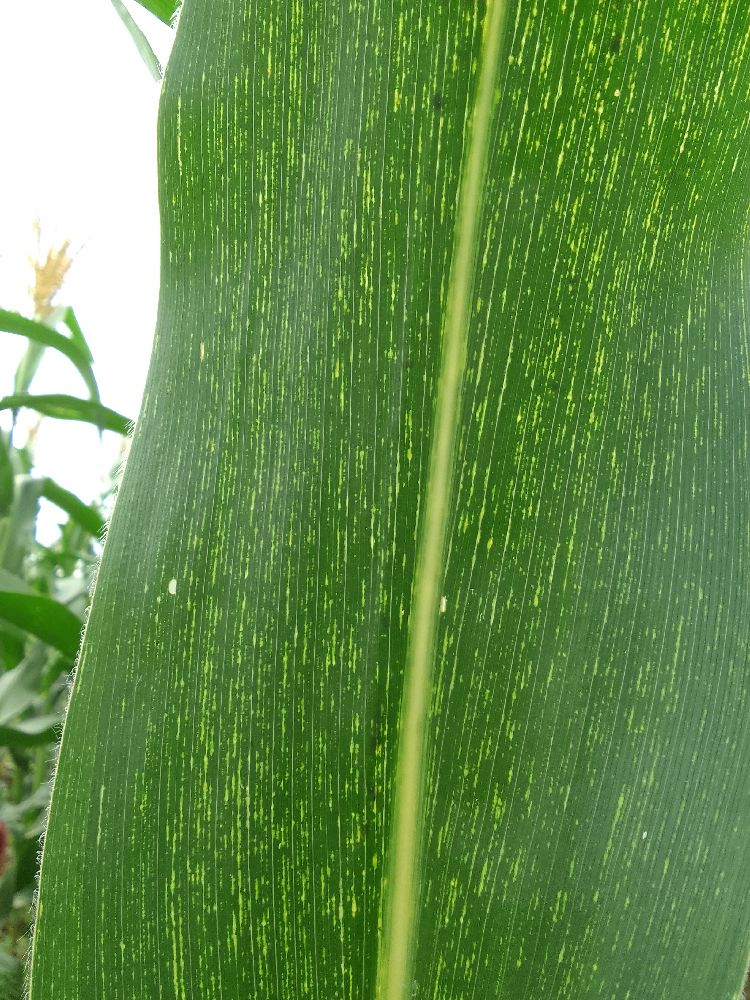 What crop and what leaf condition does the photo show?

maize, maize streak virus
